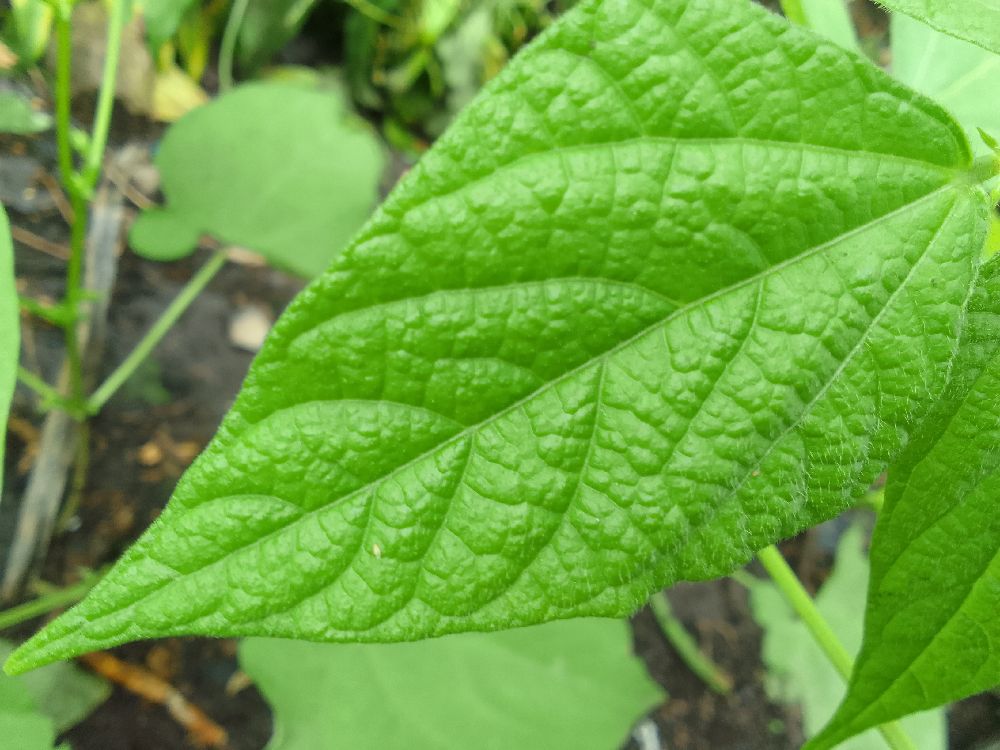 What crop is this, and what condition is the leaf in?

common bean, healthy
